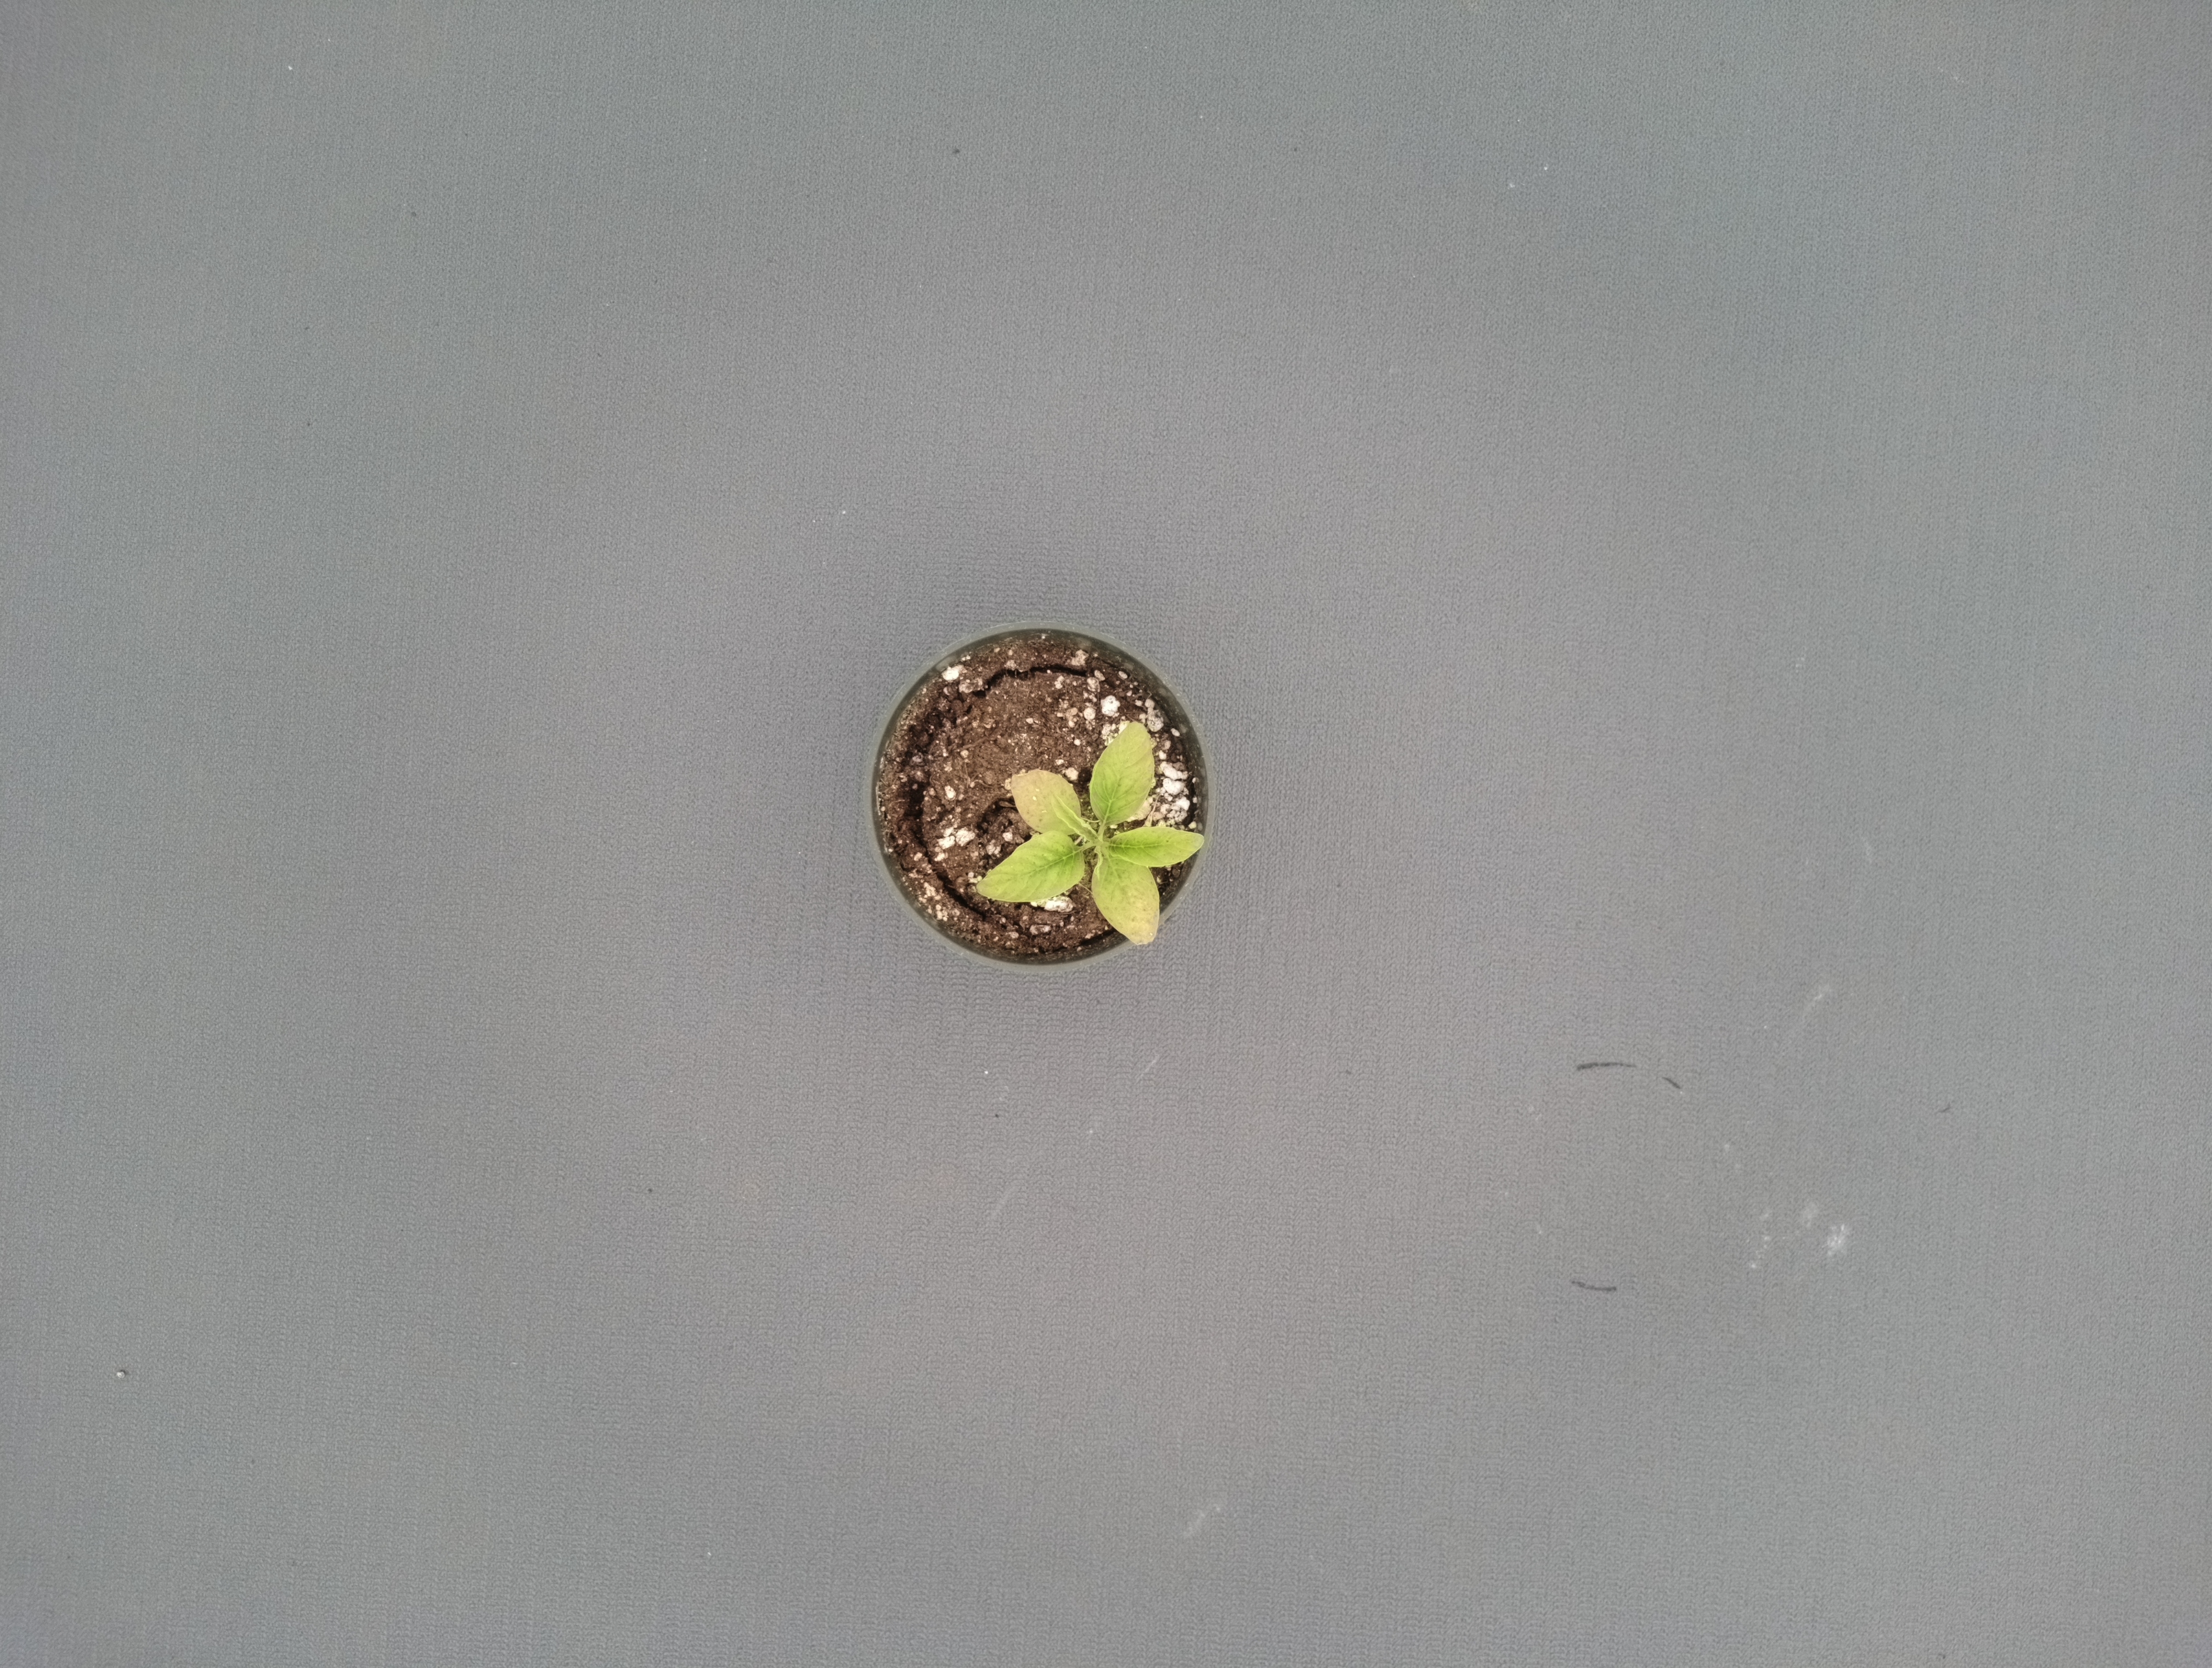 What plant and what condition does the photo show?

waterhemp, chlorosis only
